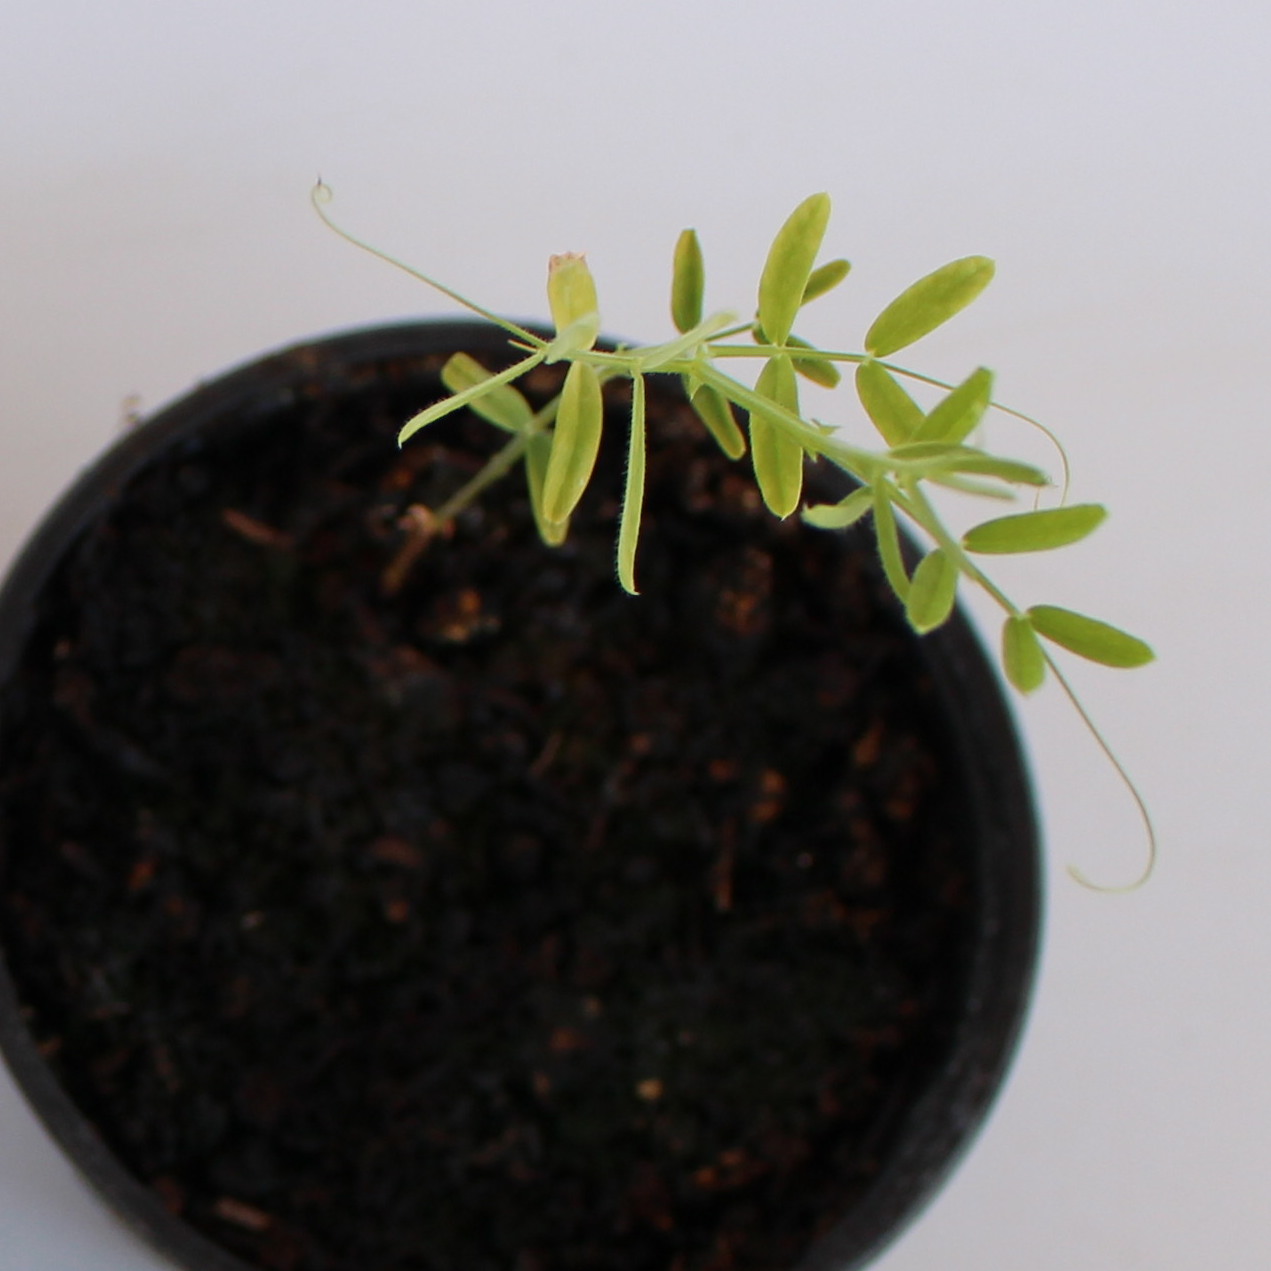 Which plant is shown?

Vicia sativa
